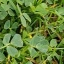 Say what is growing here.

unstructured weed
